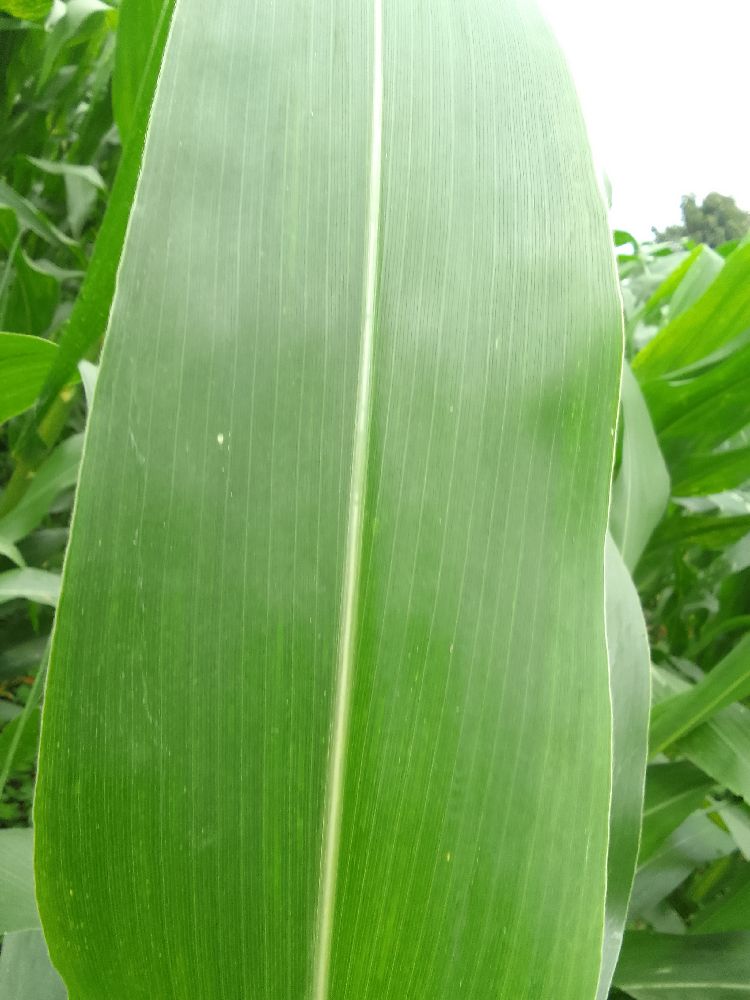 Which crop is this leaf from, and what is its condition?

maize, healthy
